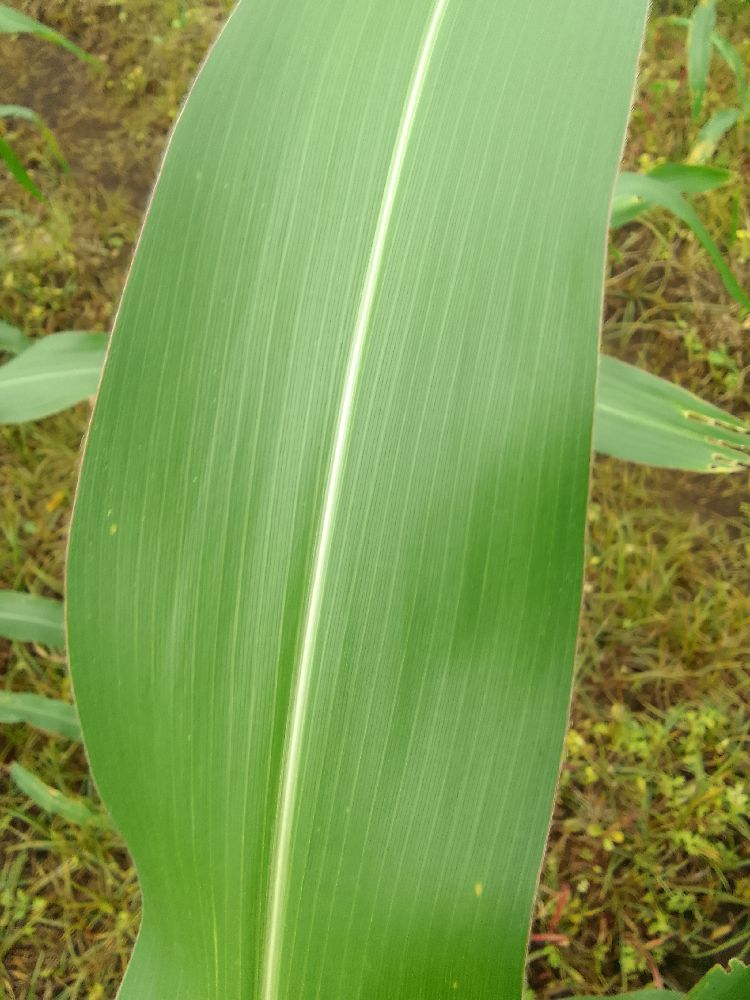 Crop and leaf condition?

maize, healthy
